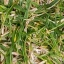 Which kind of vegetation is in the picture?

grass
